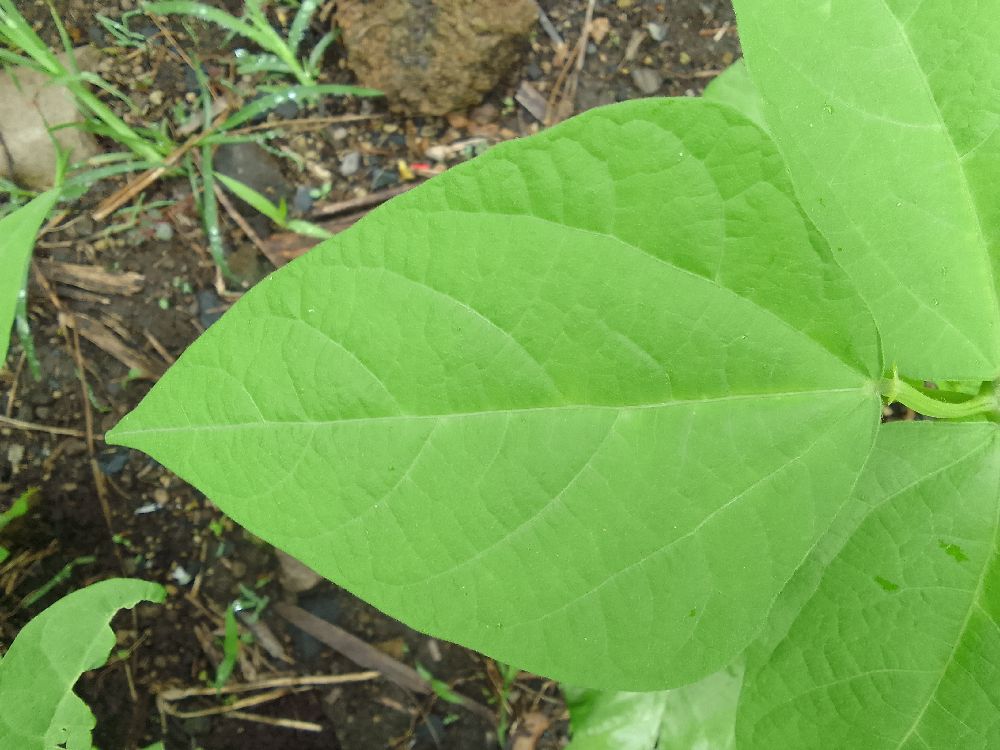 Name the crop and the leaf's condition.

common bean, healthy
